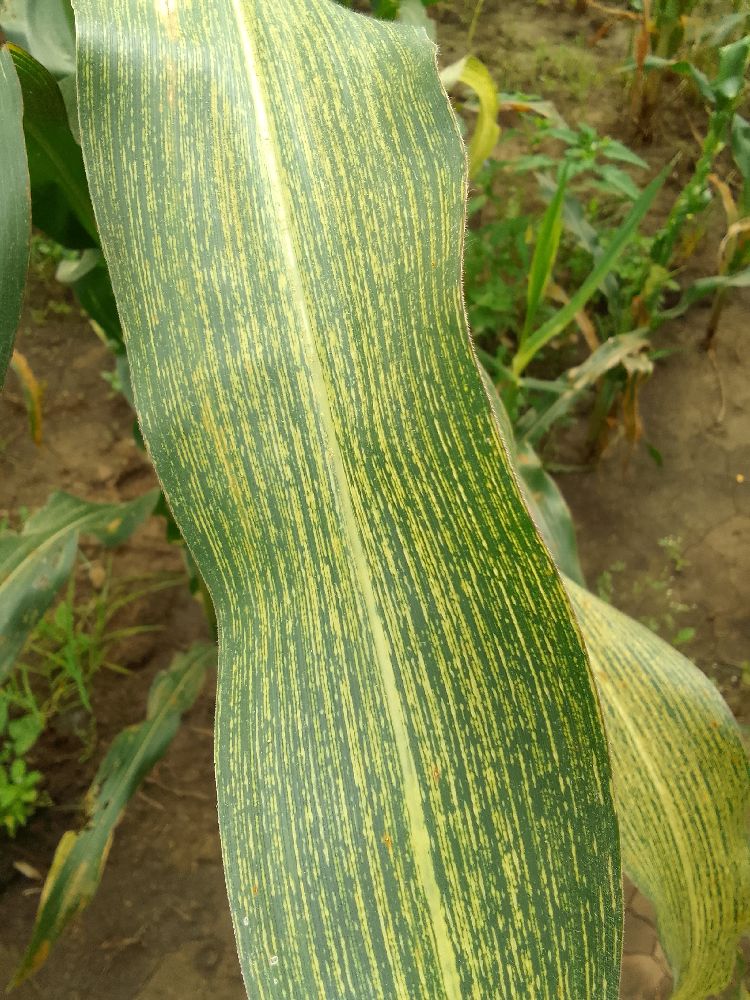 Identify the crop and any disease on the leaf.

maize, maize streak virus
